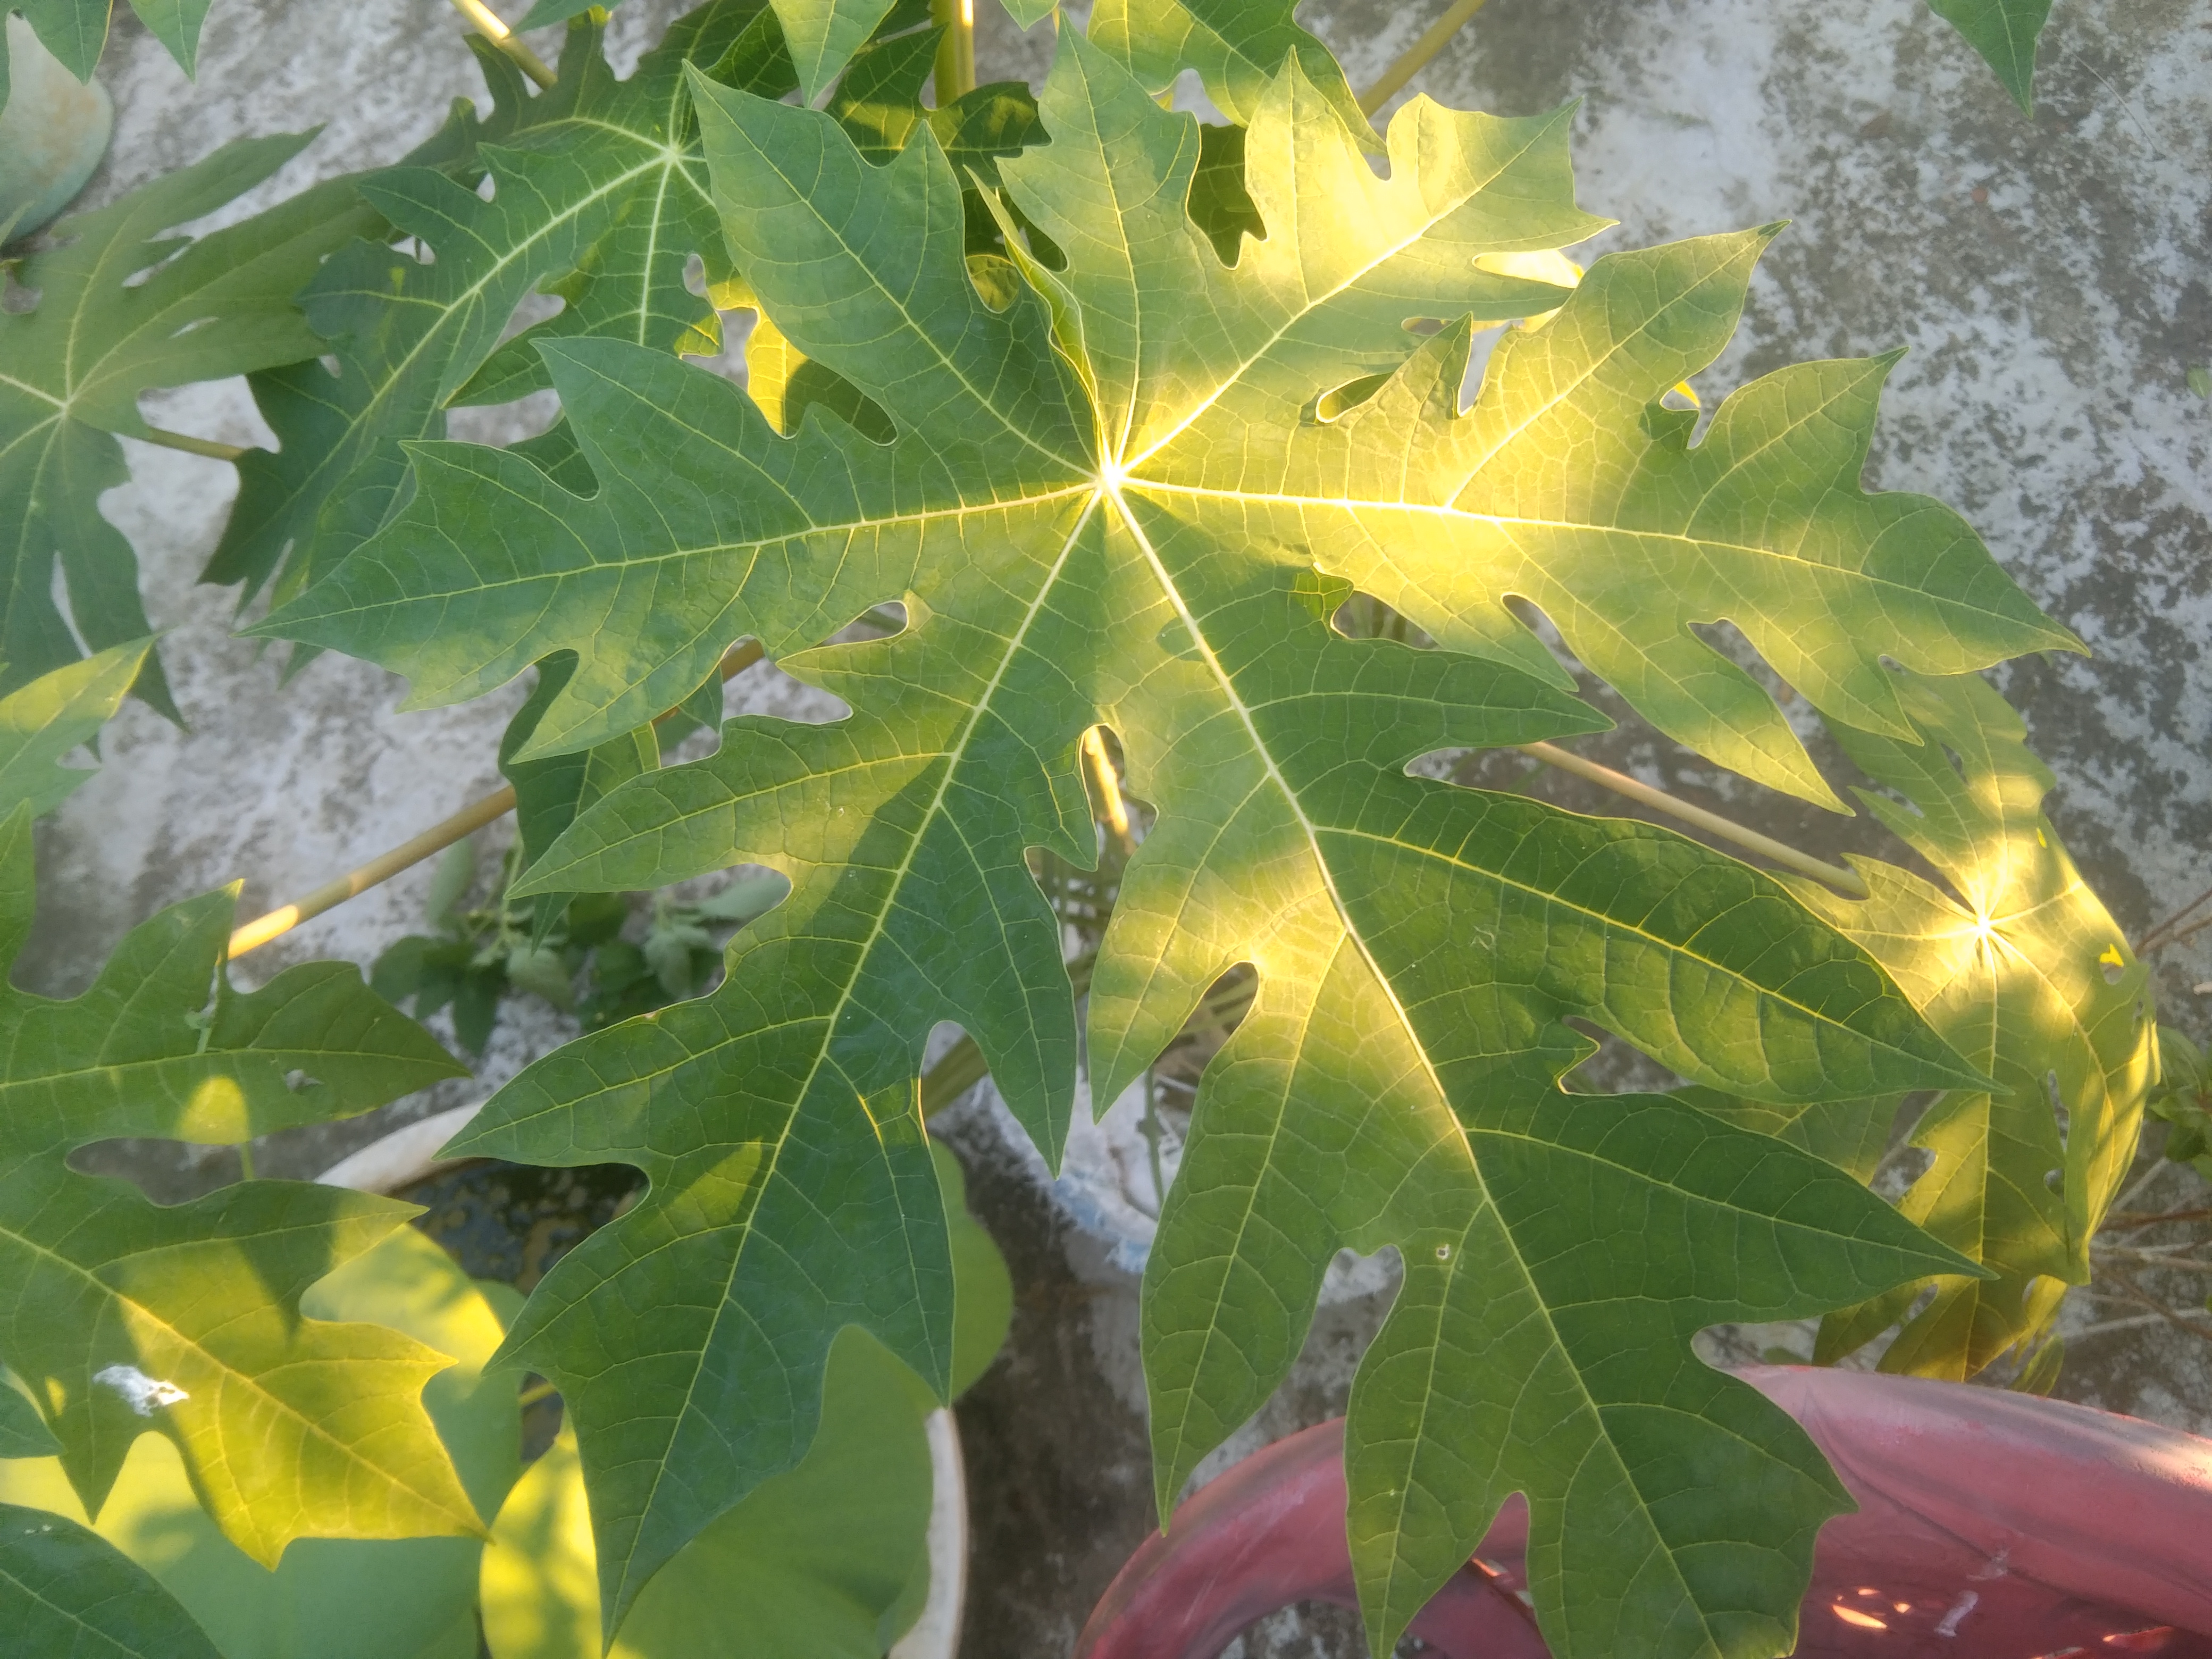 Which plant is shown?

papaya
